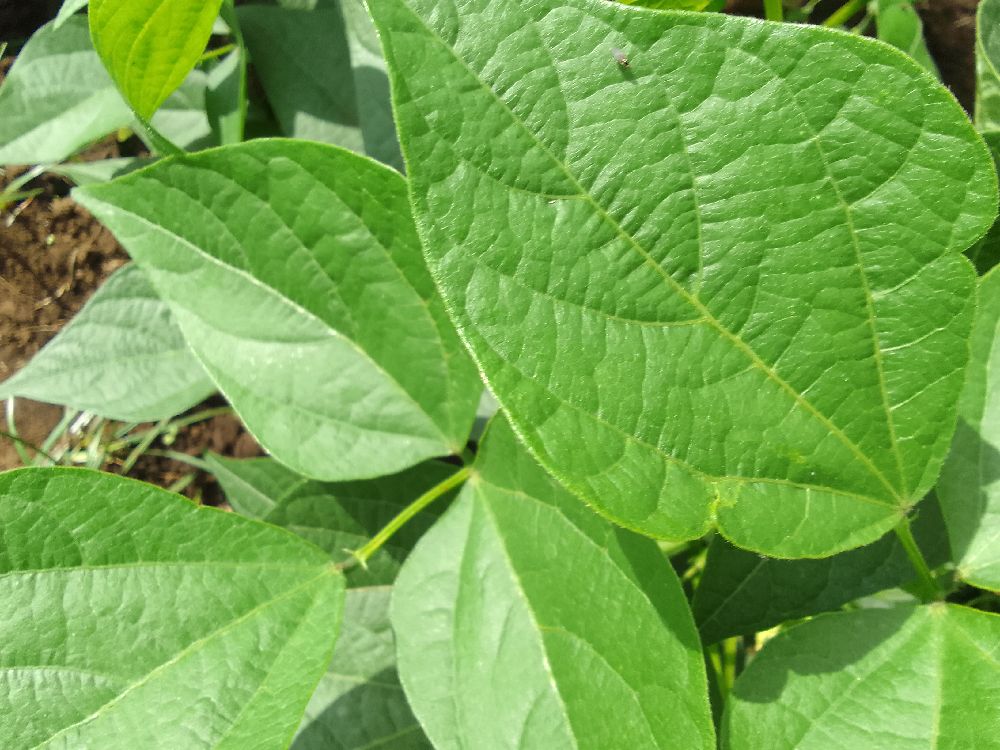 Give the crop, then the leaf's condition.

common bean, healthy
